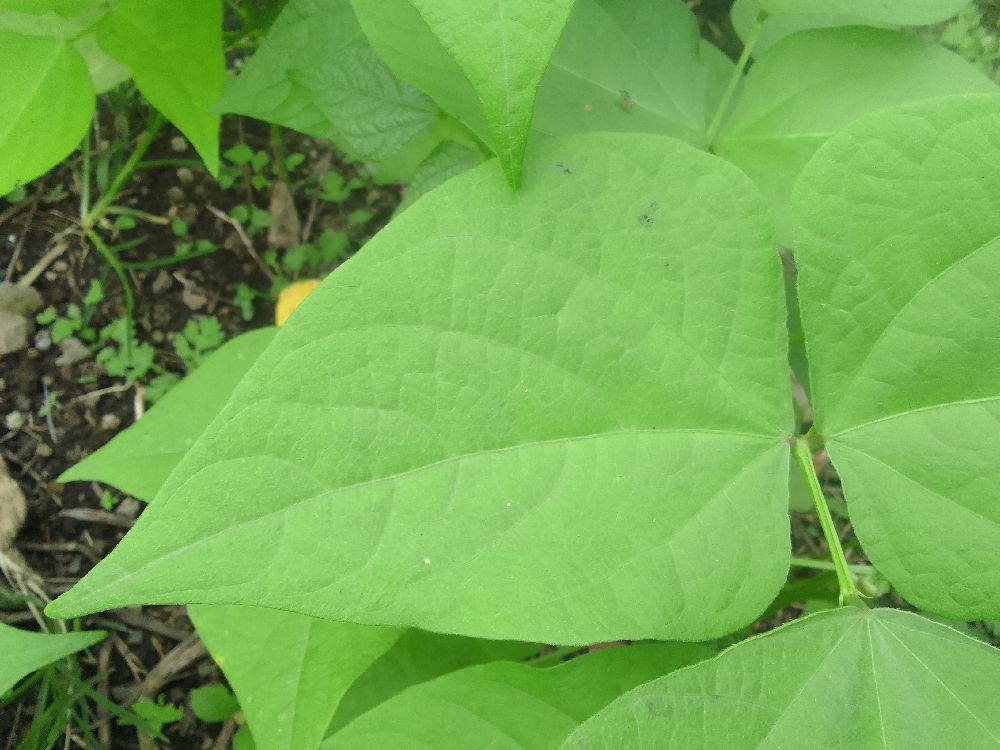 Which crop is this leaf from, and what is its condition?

common bean, healthy
